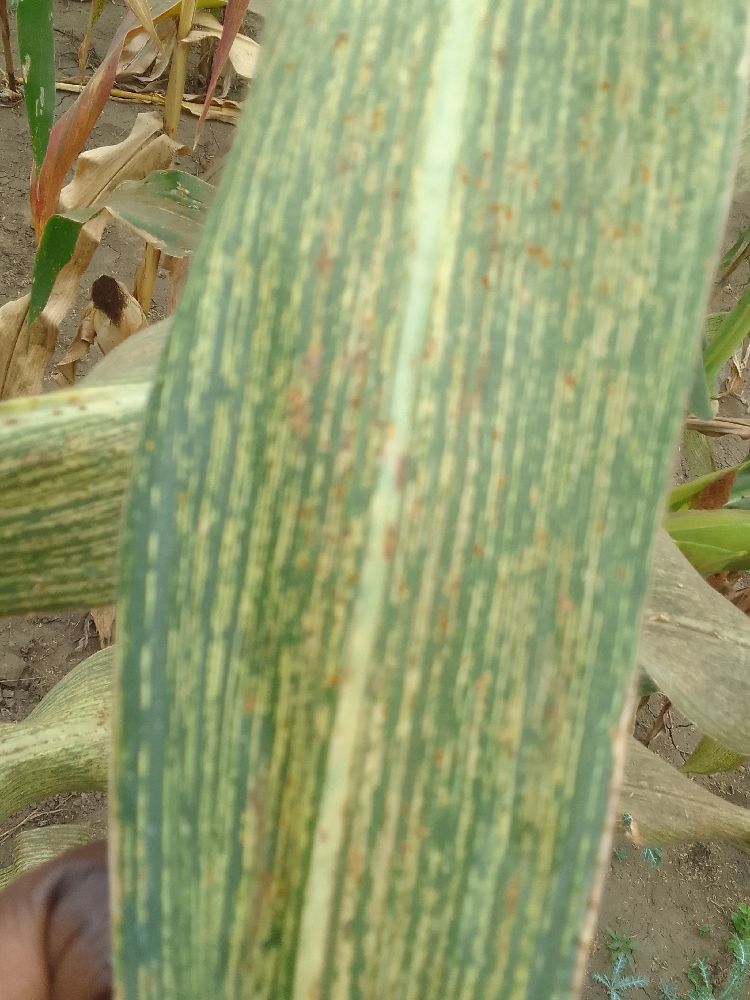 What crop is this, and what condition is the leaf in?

maize, maize streak virus
